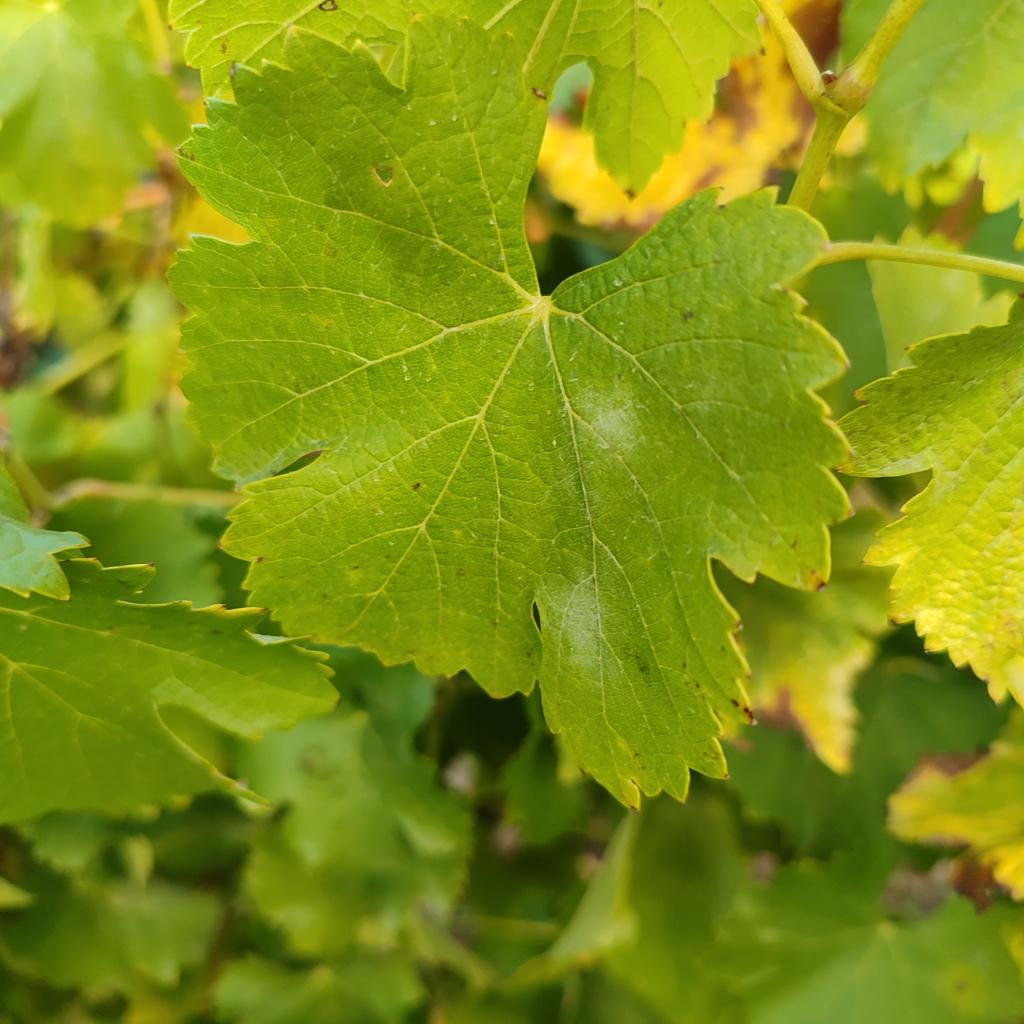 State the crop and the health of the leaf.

grapevine, powdery mildew
